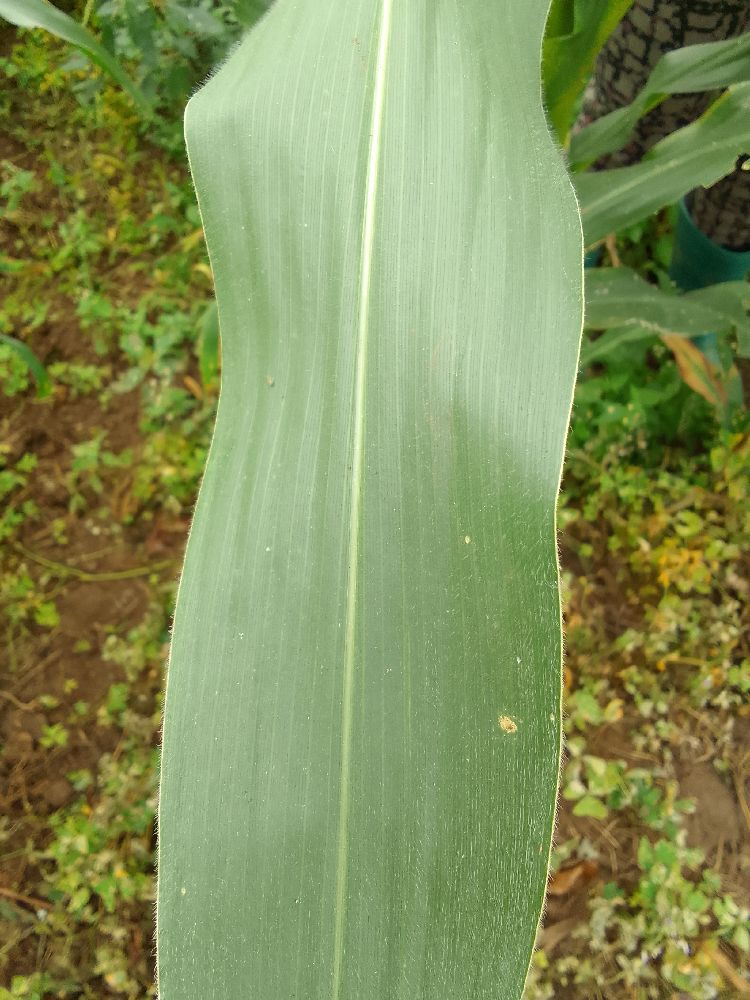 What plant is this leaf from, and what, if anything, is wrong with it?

maize, healthy
